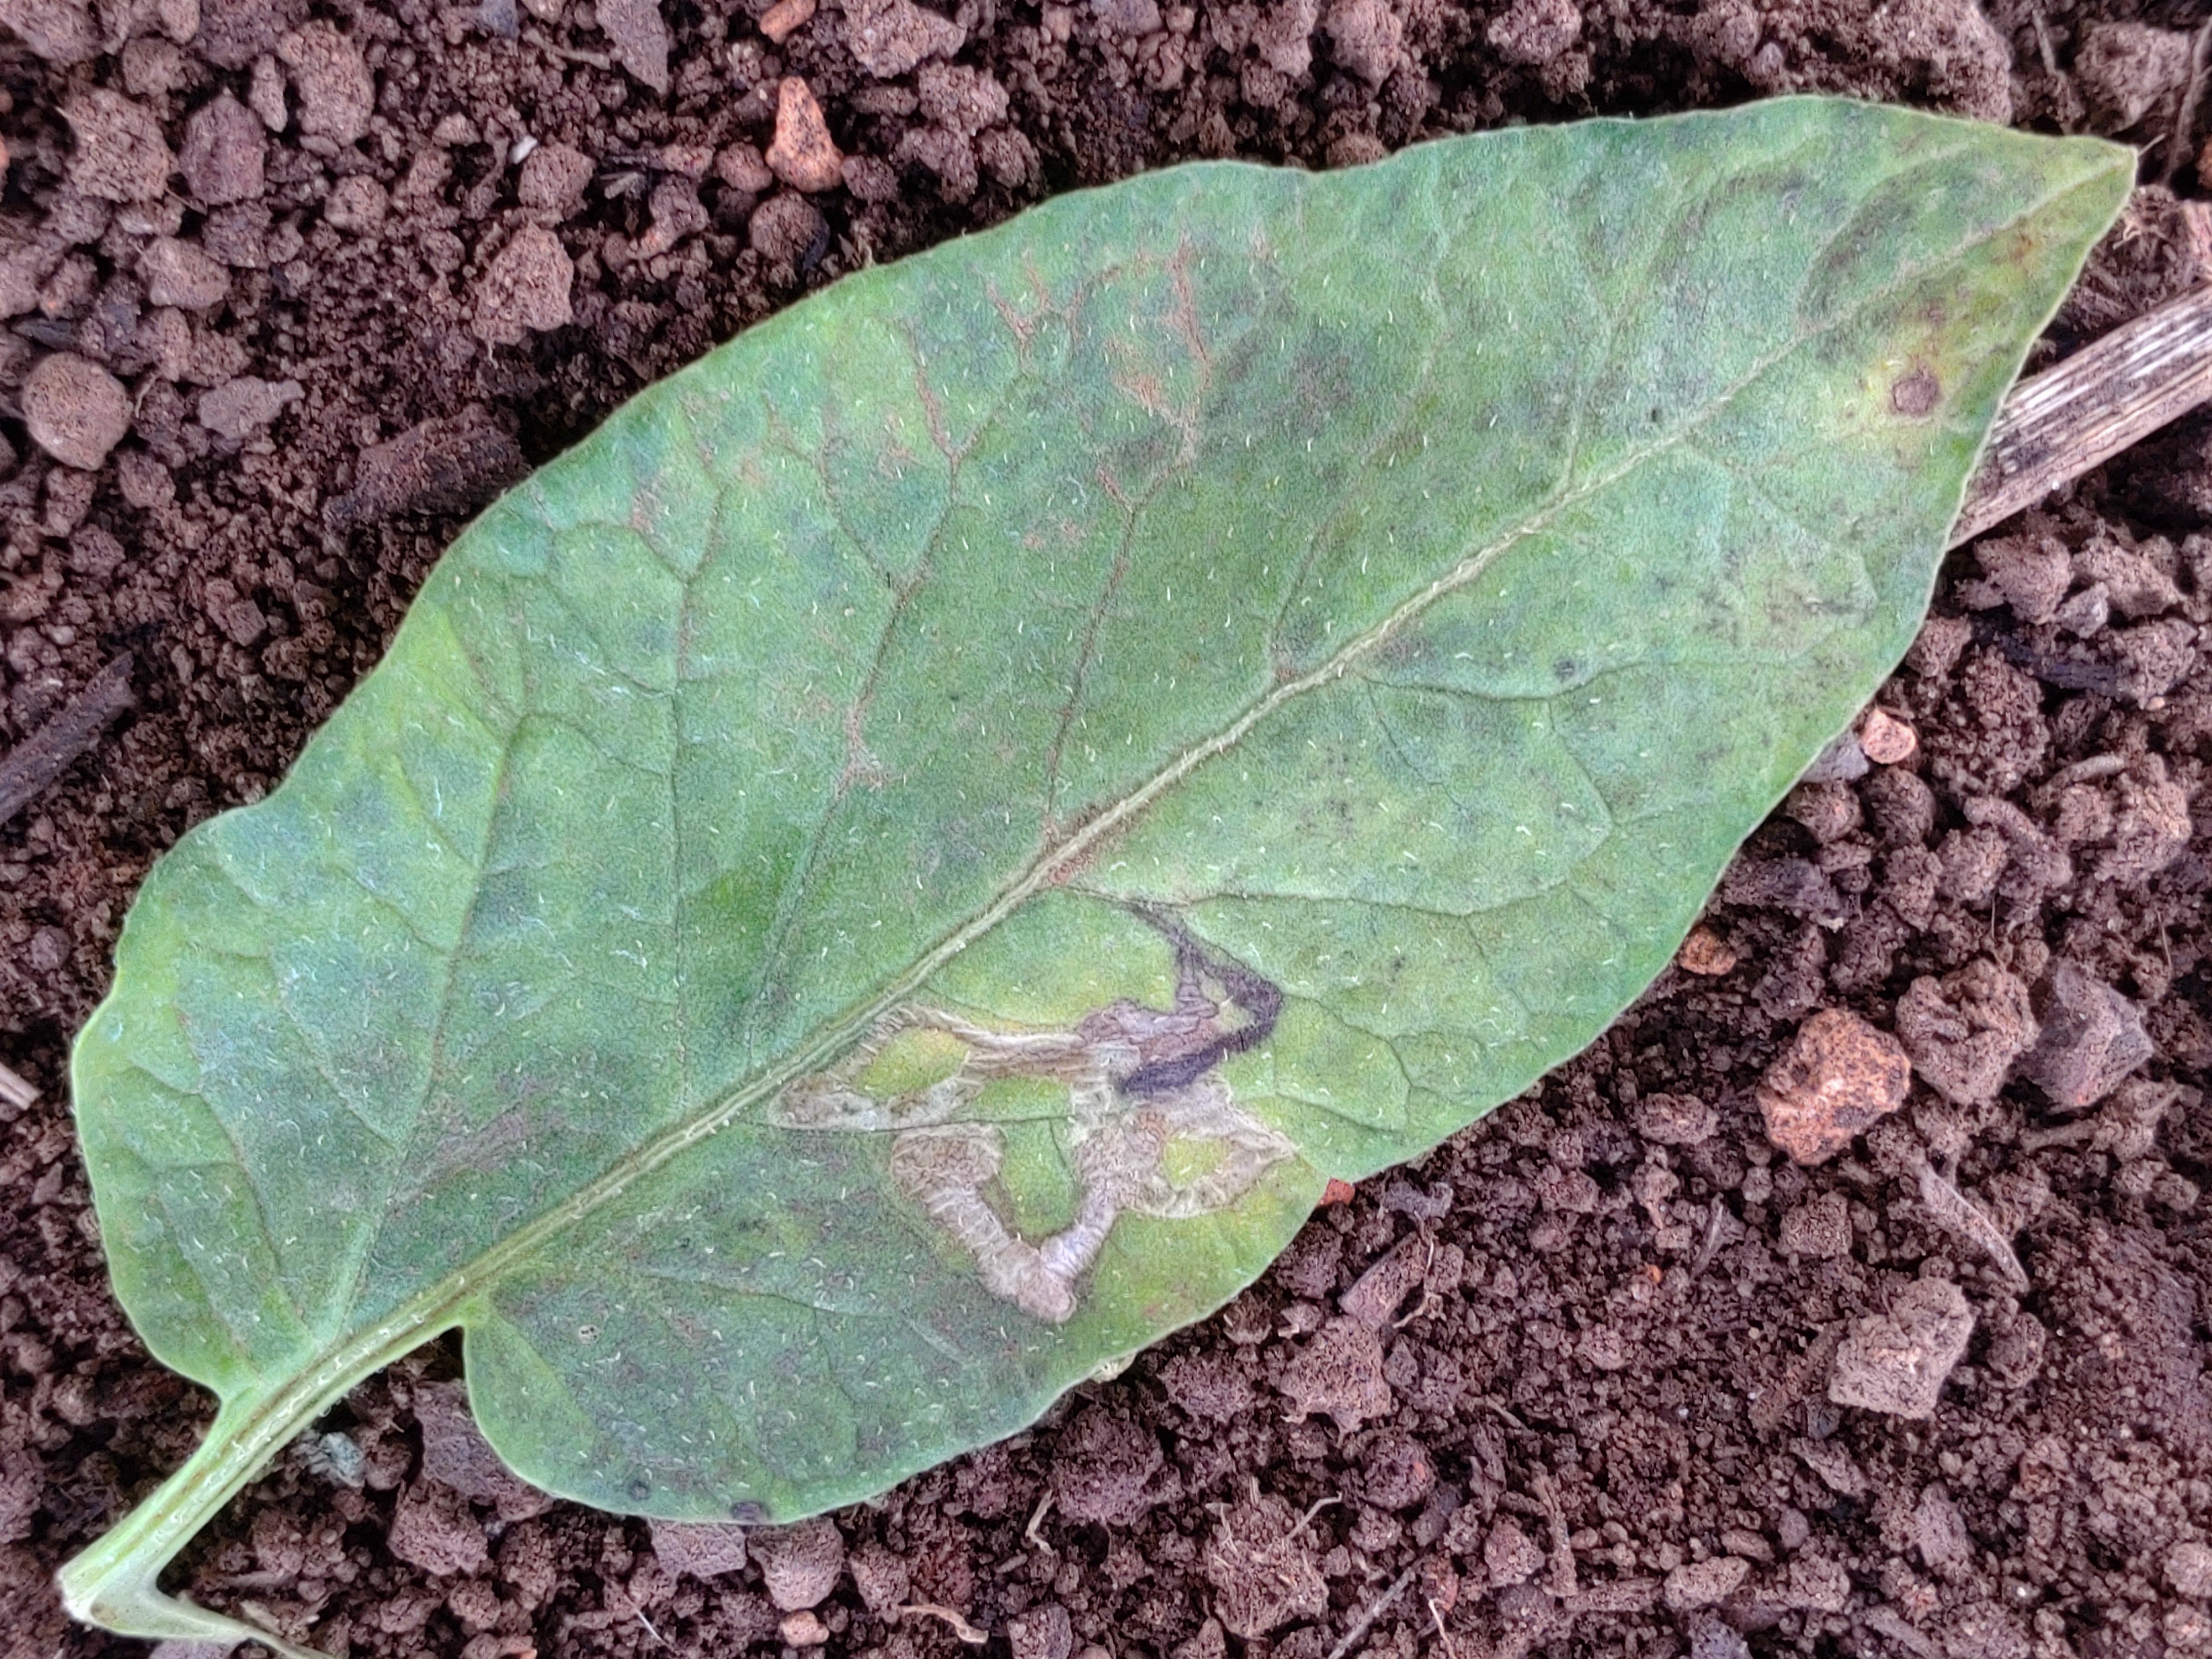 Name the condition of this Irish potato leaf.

late blight
